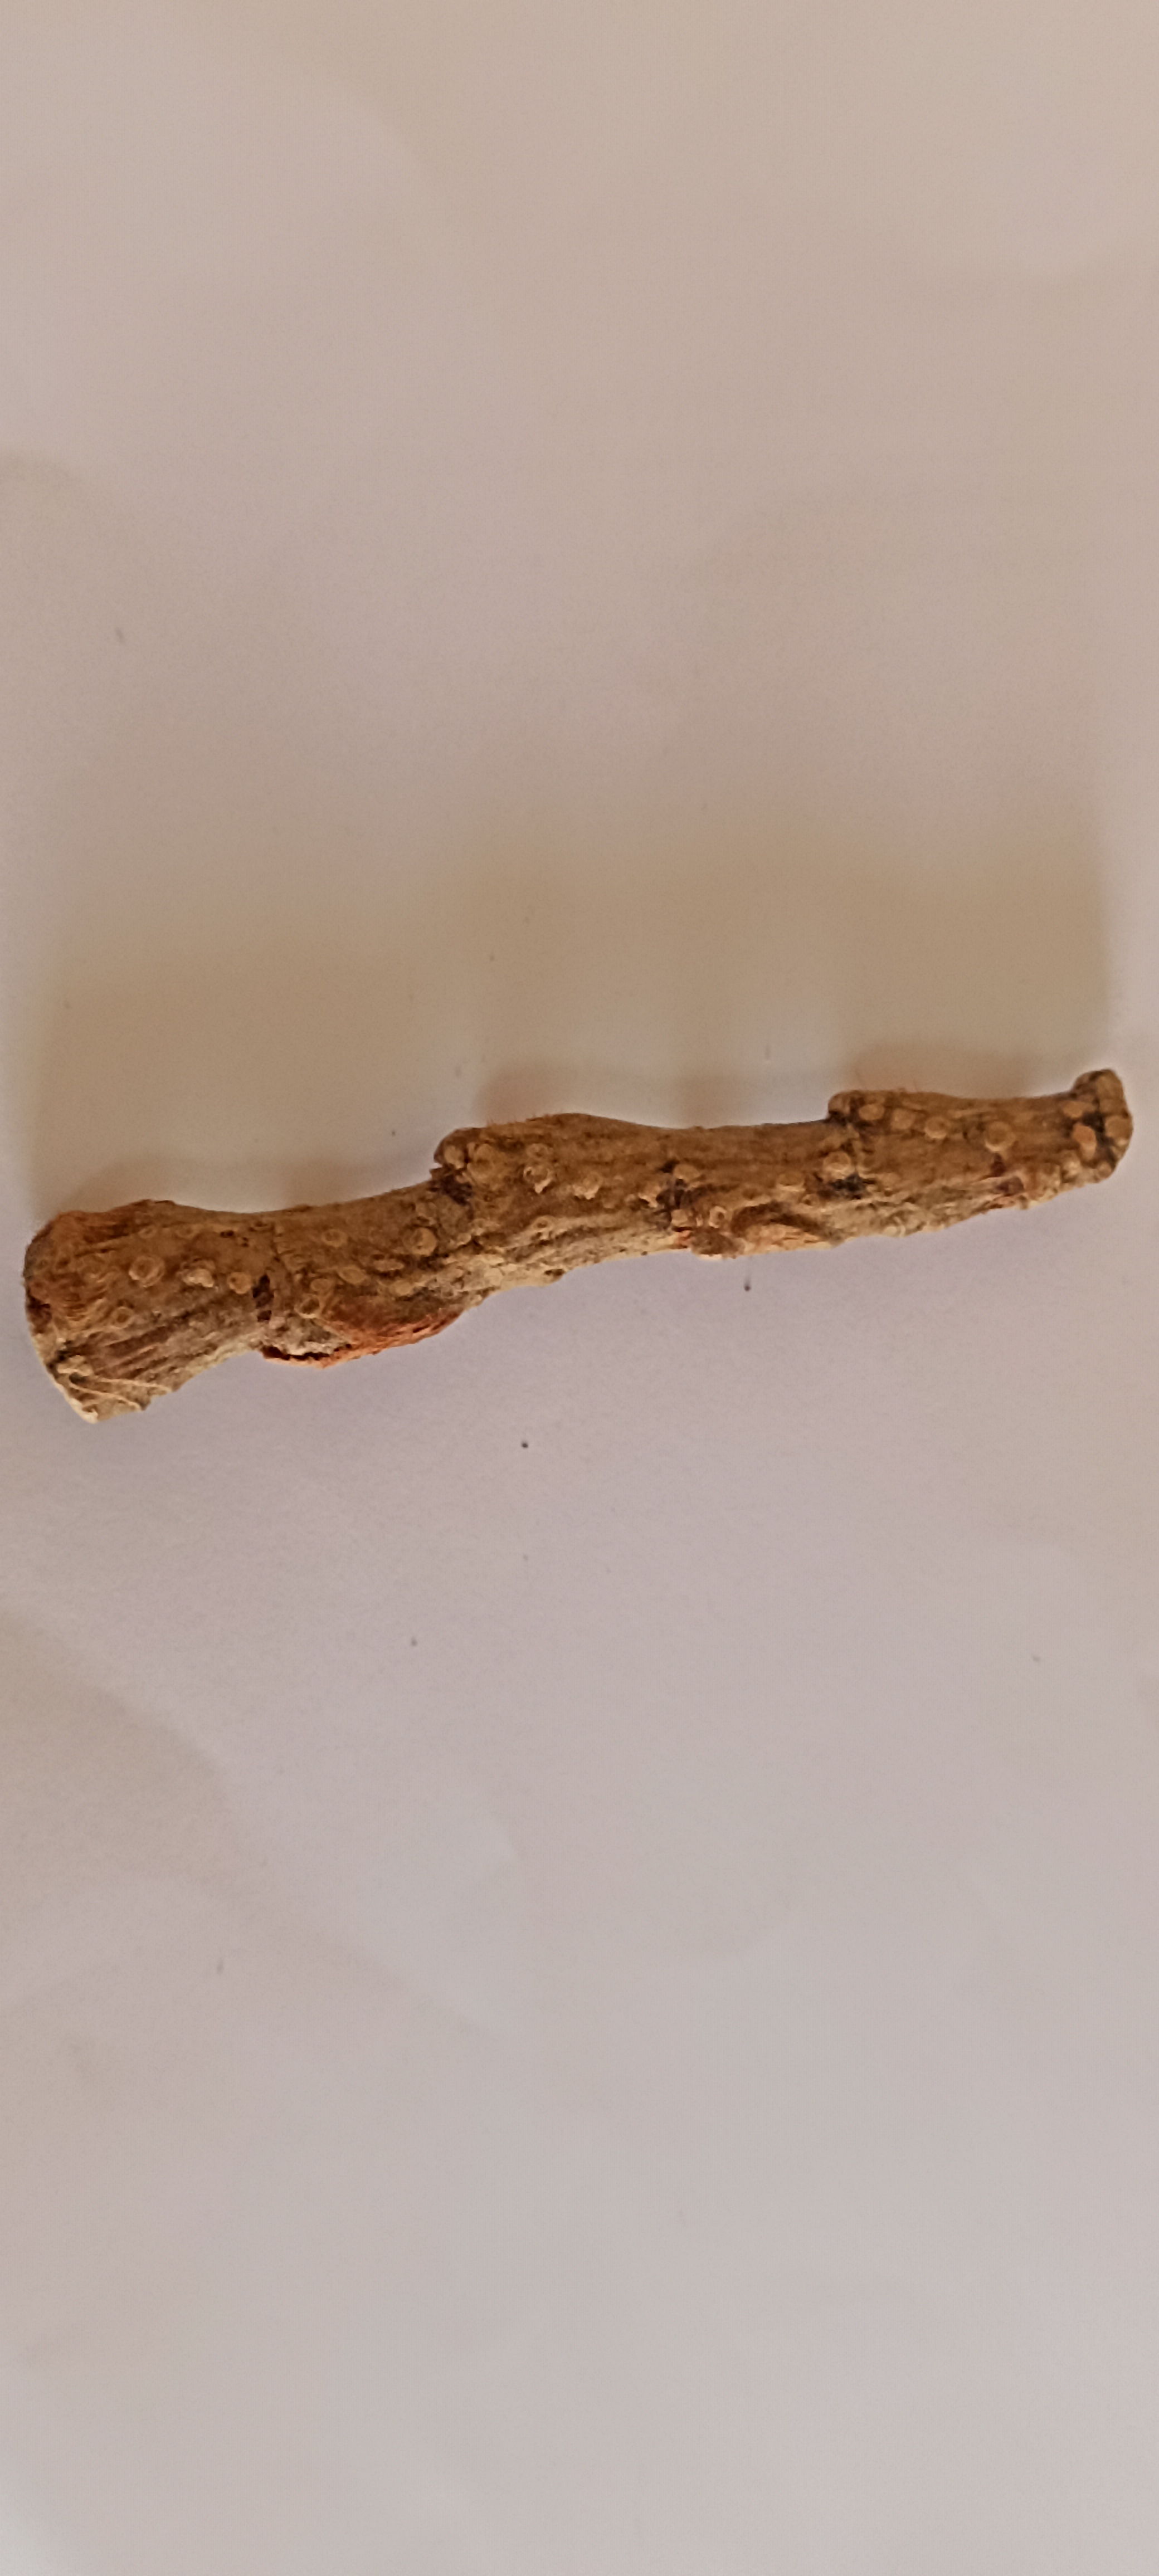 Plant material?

vekhand
